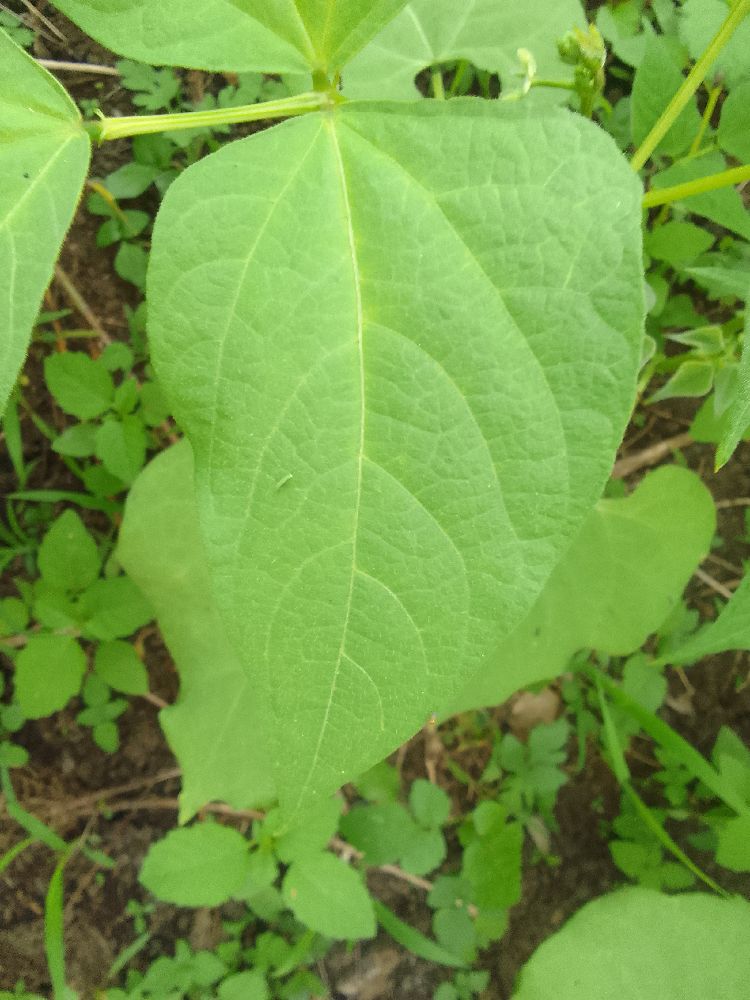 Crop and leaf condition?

common bean, healthy
